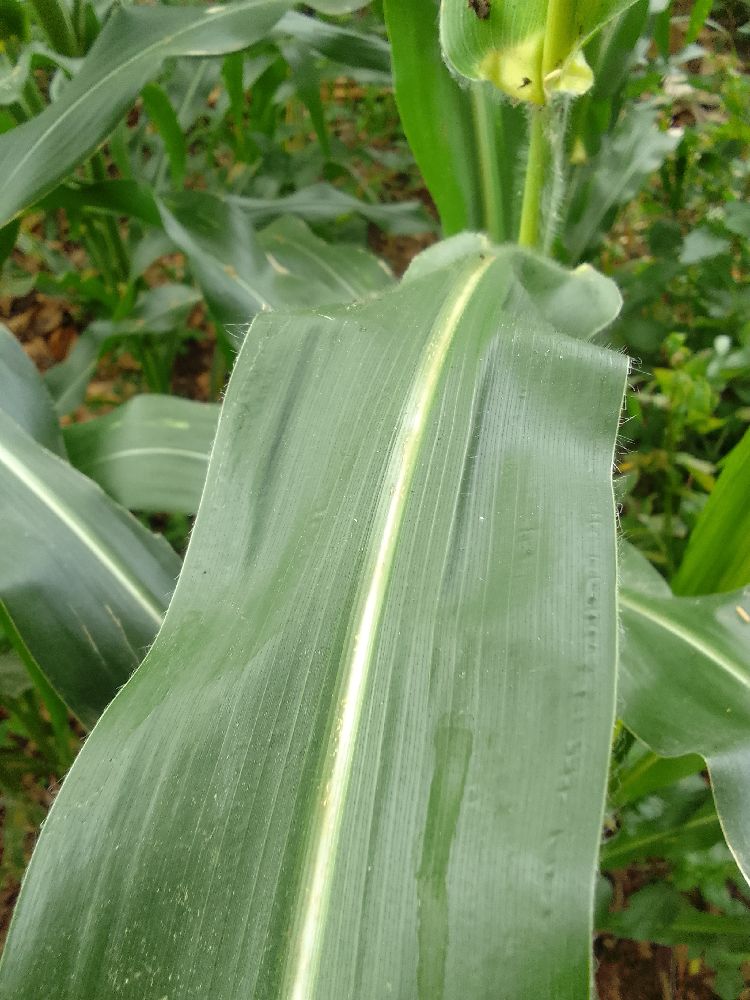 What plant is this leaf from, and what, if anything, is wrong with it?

maize, healthy
